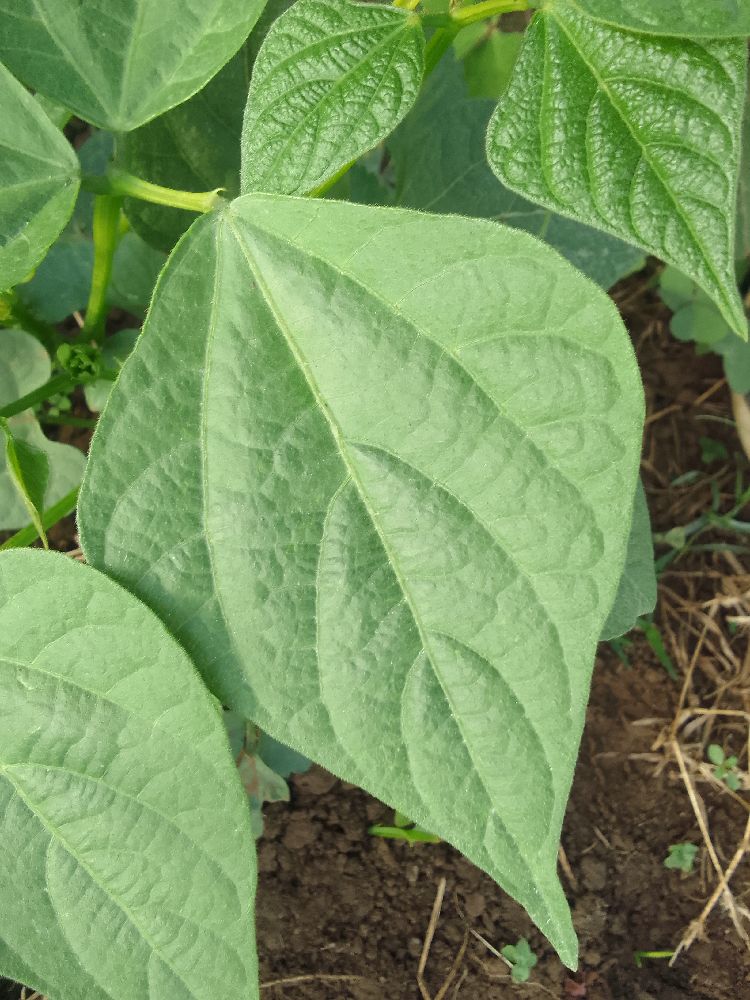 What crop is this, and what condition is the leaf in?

common bean, healthy
